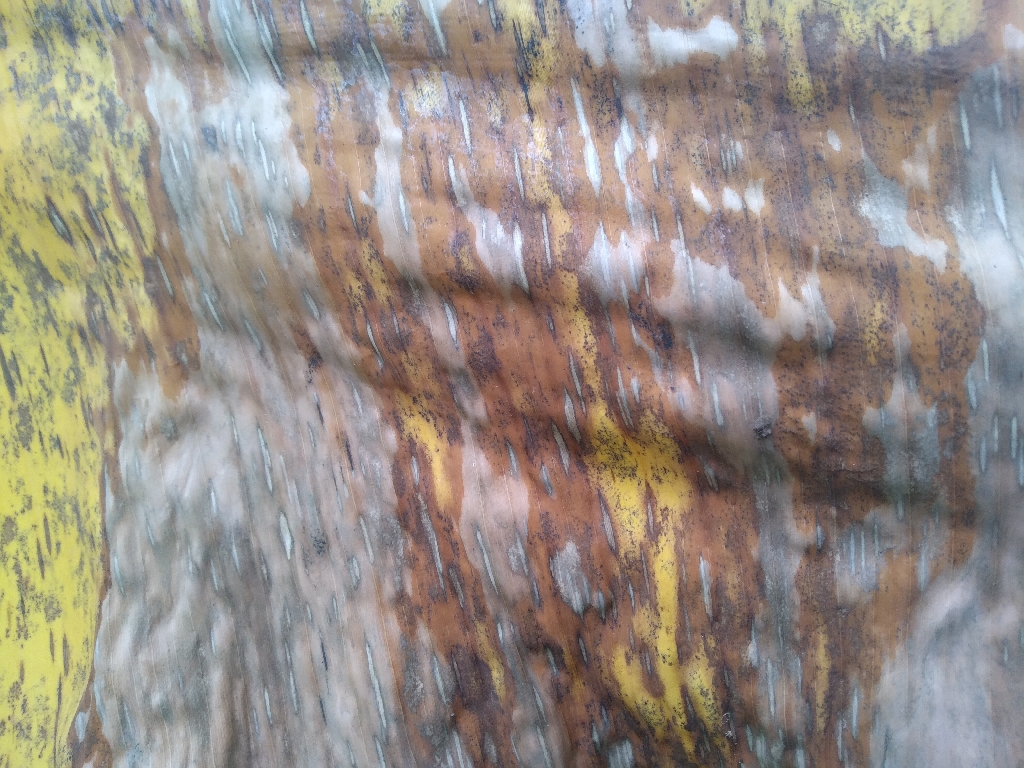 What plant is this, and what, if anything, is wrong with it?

banana, black sigatoka
